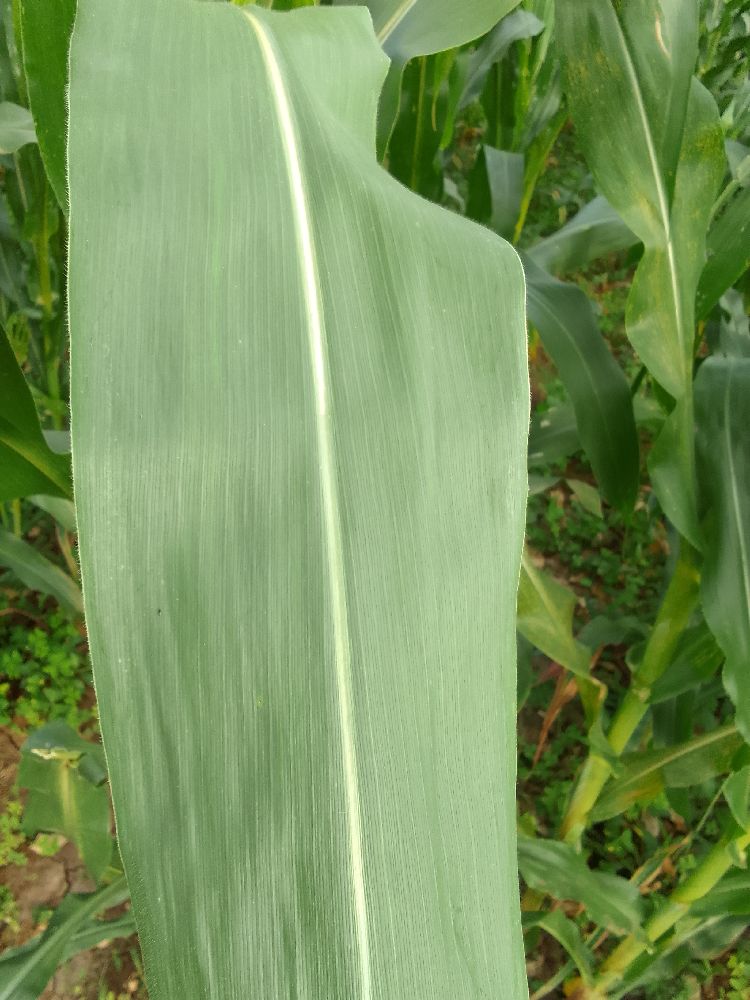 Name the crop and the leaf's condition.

maize, healthy
